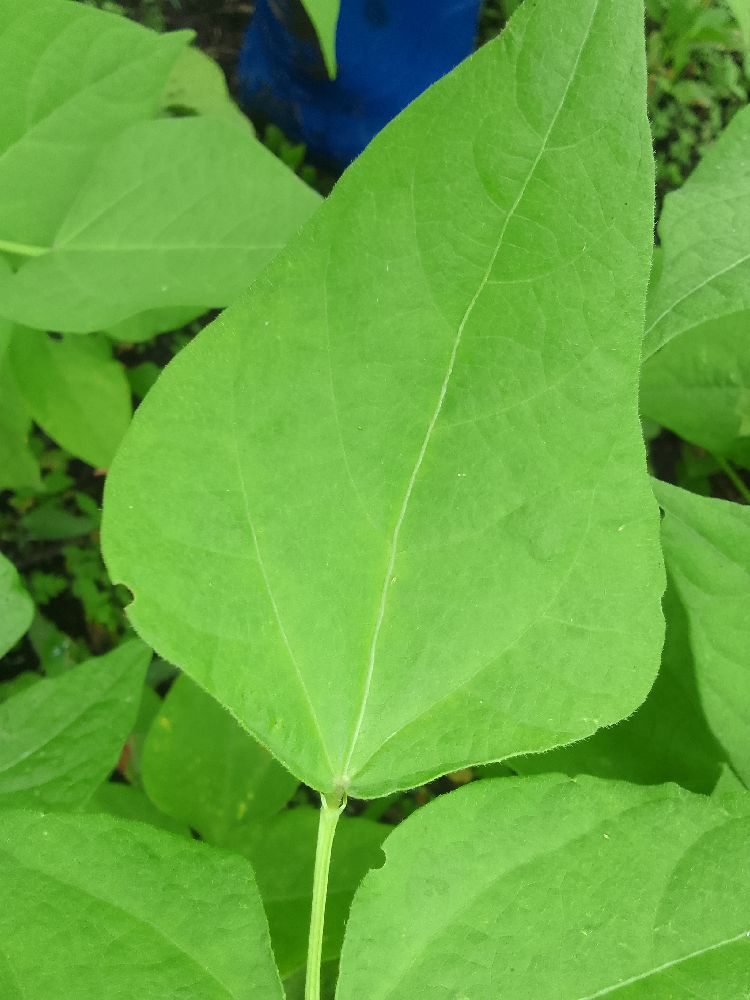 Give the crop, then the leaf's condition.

common bean, healthy
